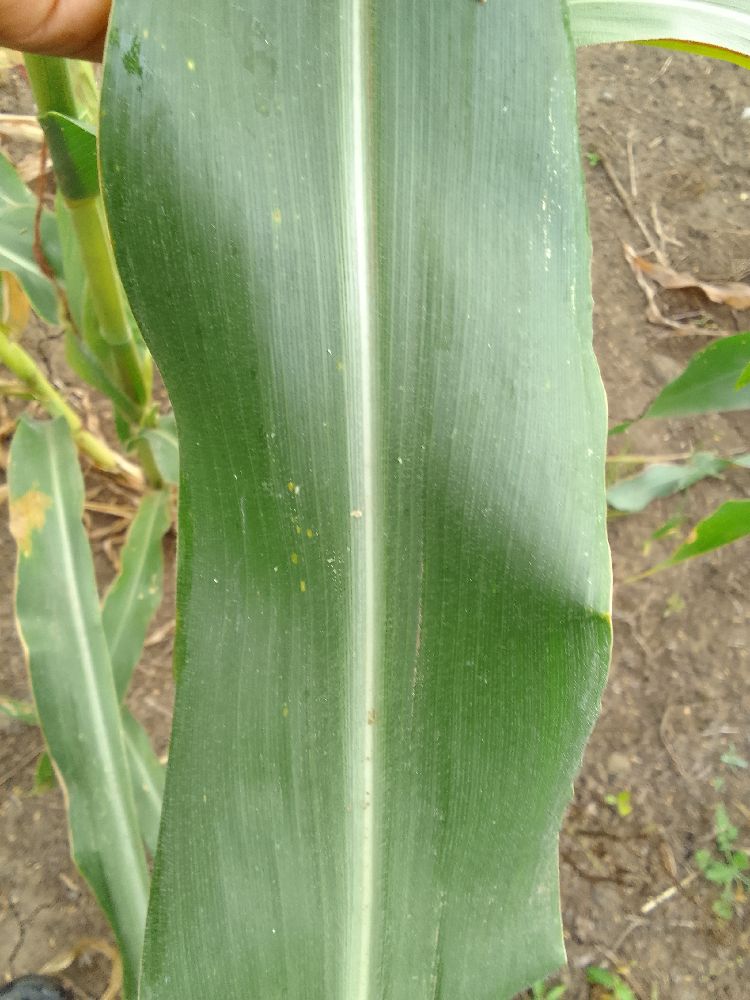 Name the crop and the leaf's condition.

maize, healthy
